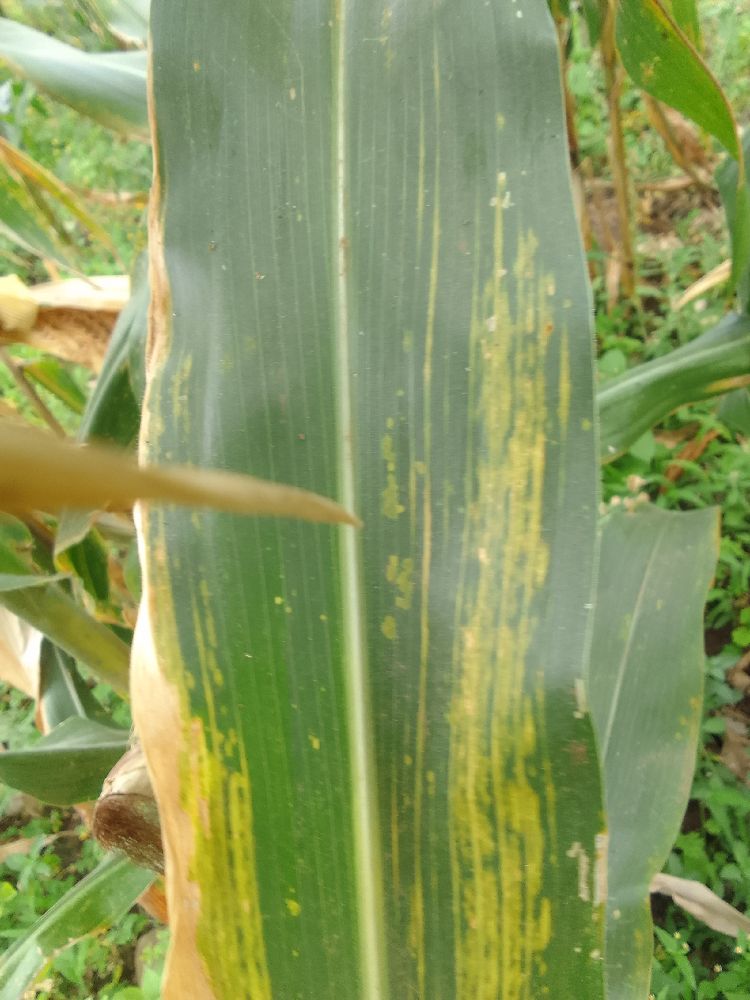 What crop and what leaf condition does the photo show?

maize, maize lethal necrosis
